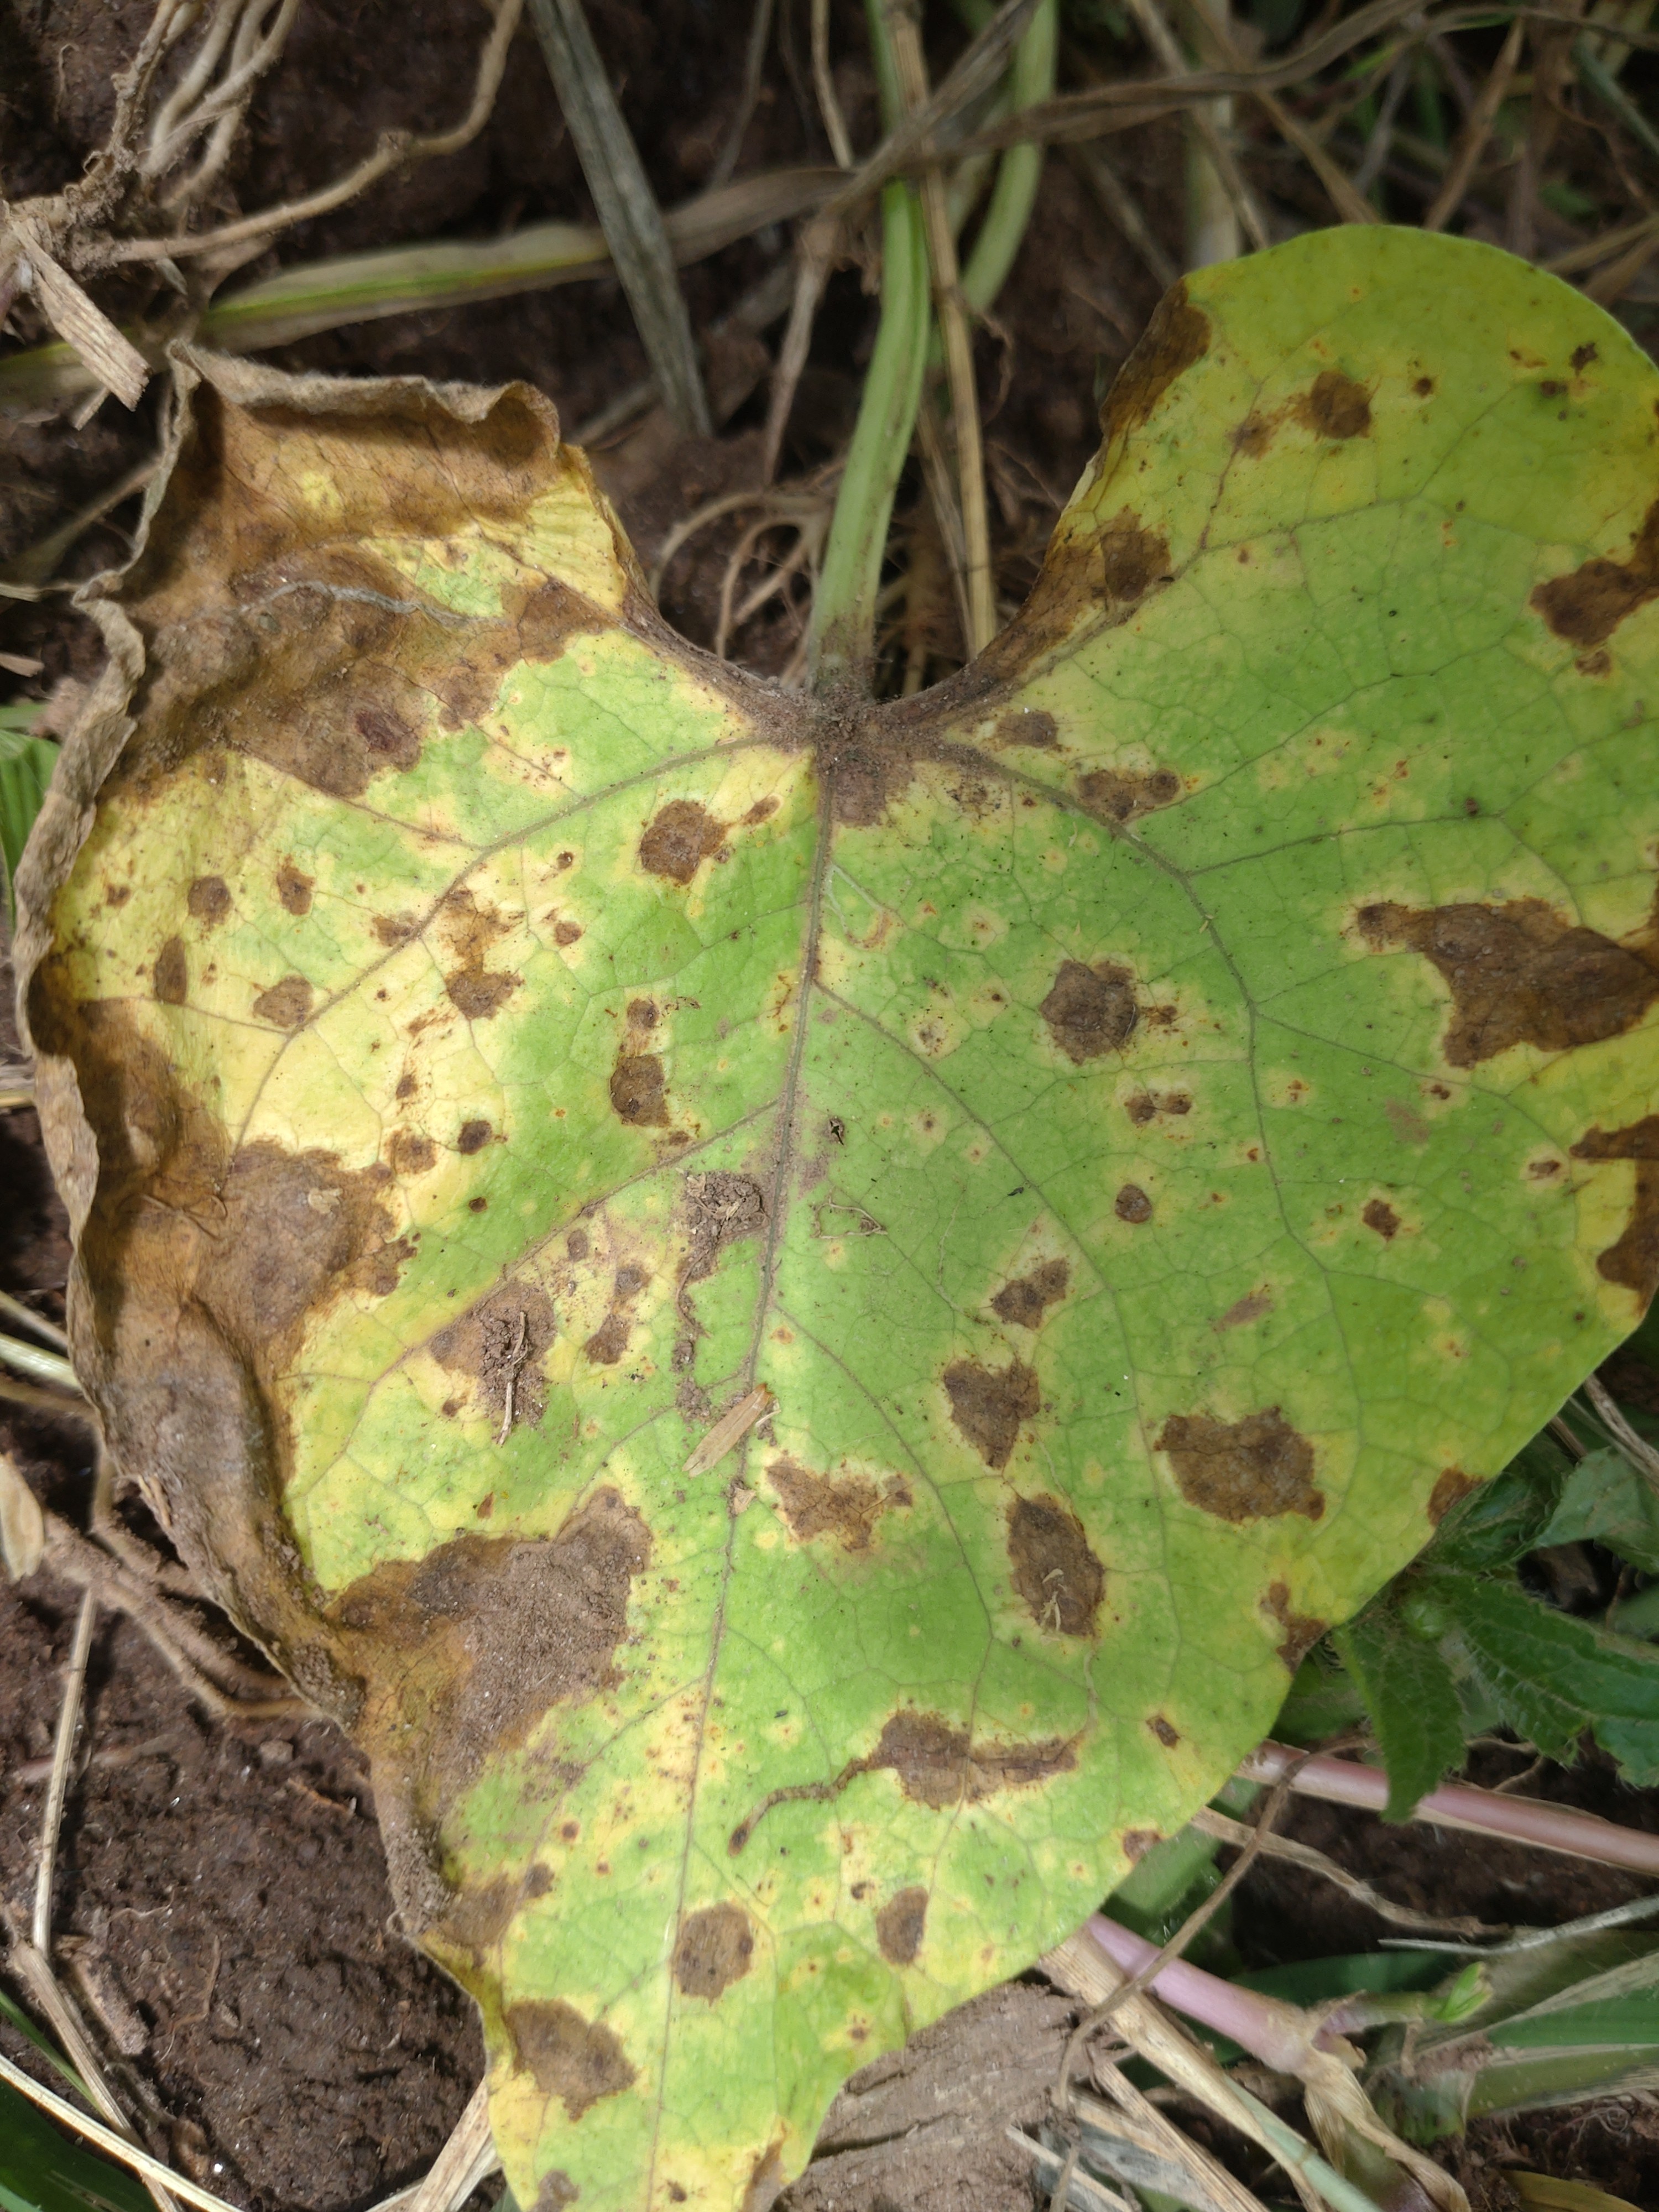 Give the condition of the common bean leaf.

rust
